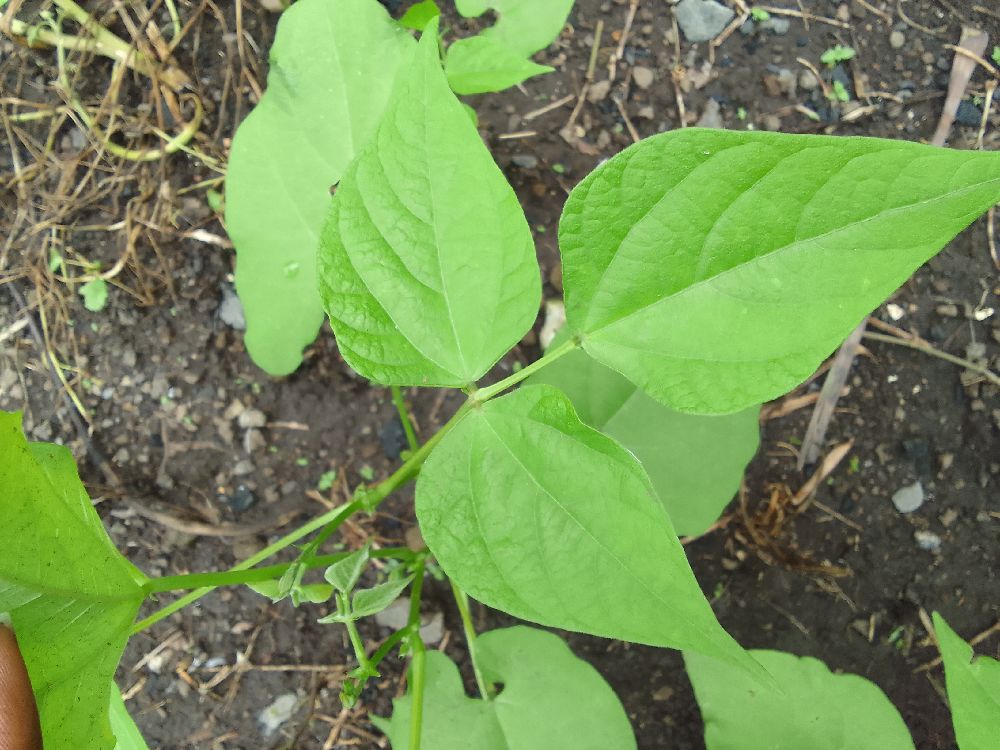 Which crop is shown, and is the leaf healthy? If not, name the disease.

common bean, healthy
